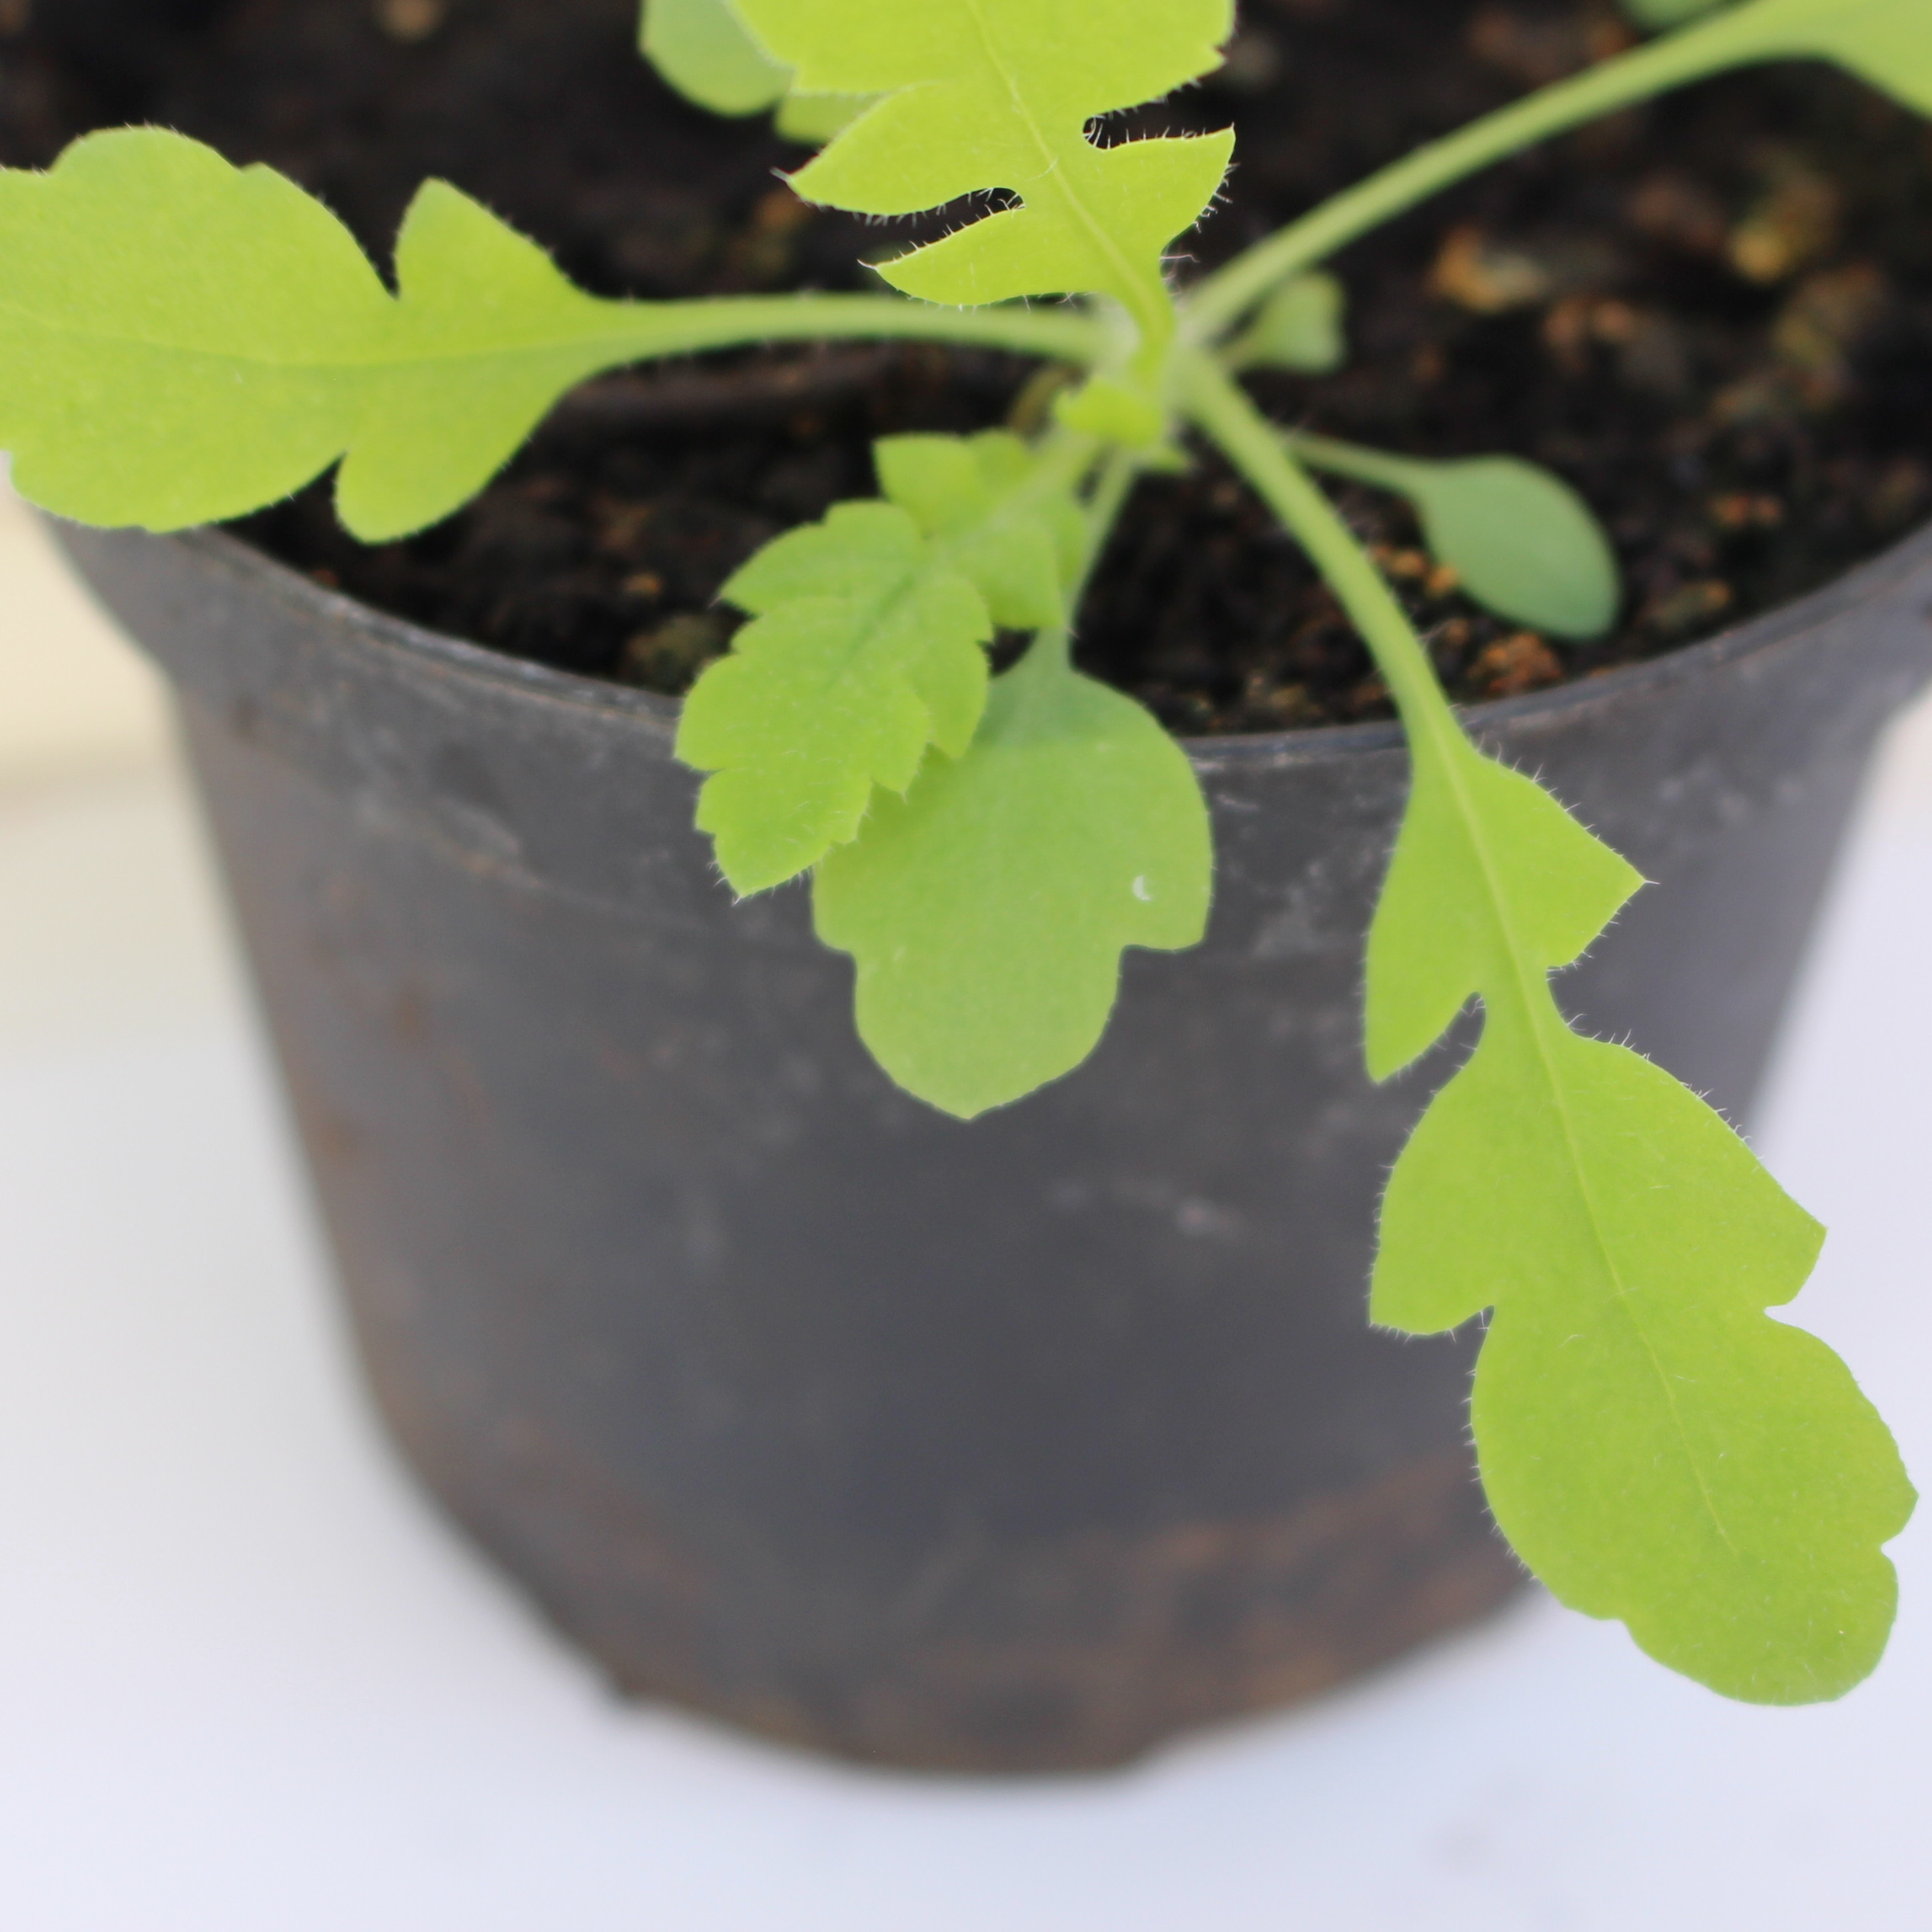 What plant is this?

Papaver rhoeas
